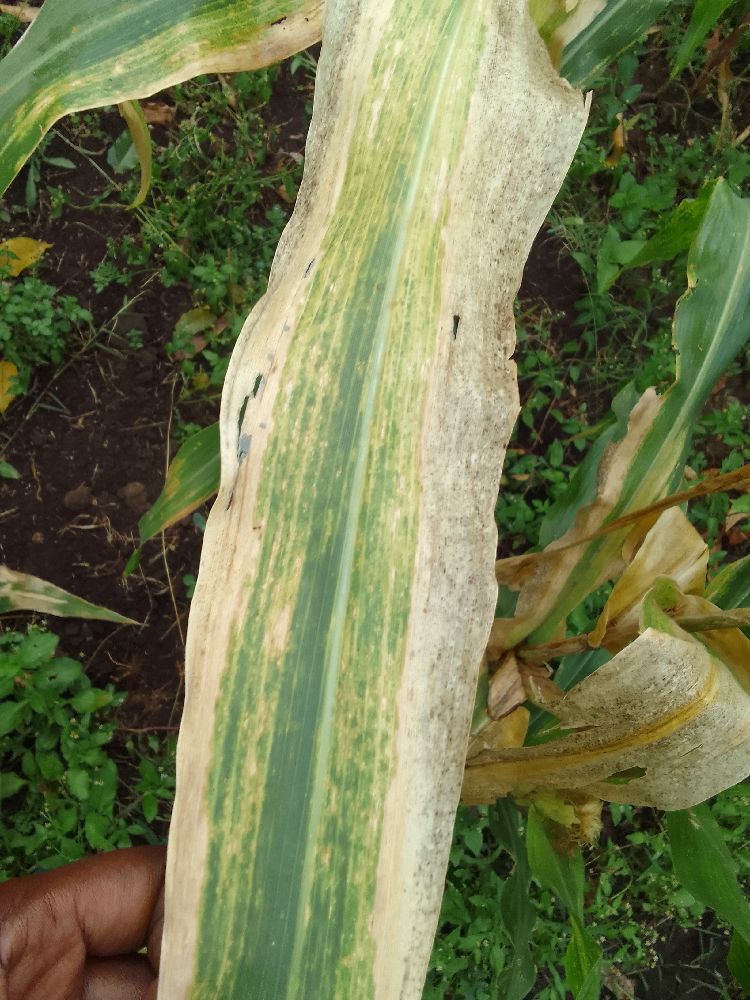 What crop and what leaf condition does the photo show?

maize, maize lethal necrosis
